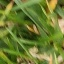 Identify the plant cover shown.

grass
